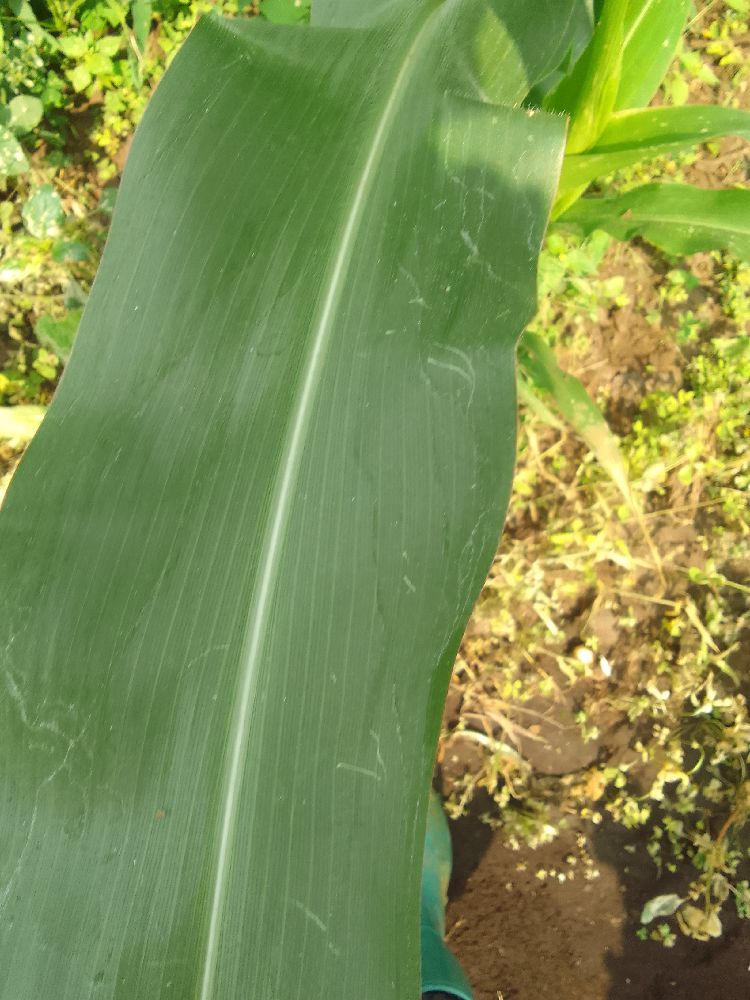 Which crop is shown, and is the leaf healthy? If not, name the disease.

maize, healthy
